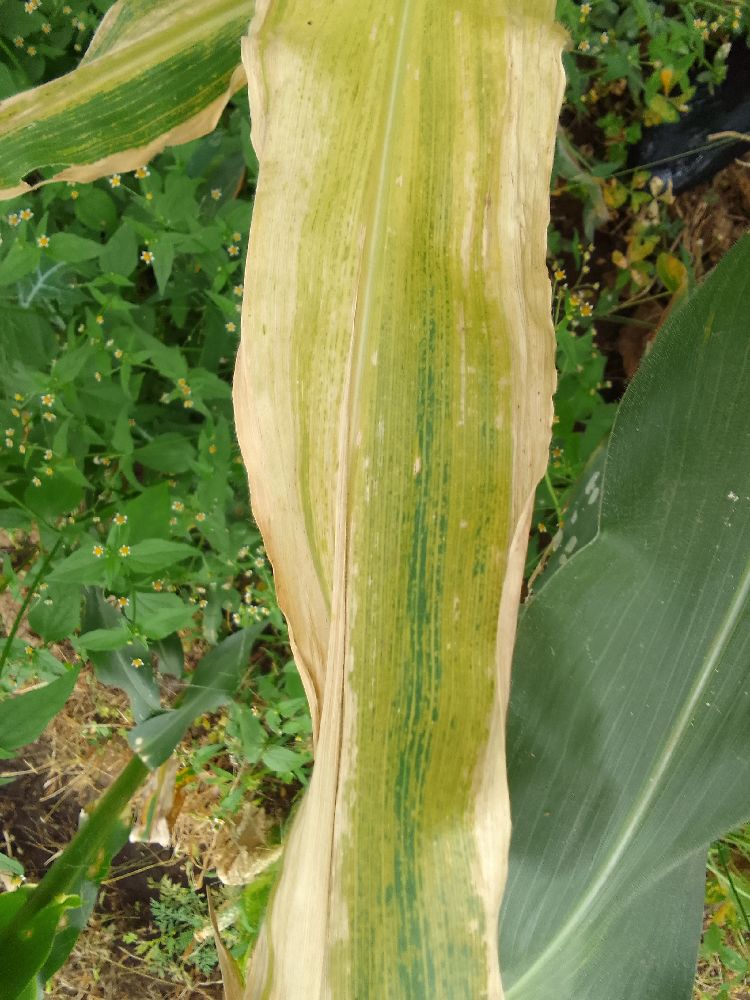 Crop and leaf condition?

maize, maize lethal necrosis
